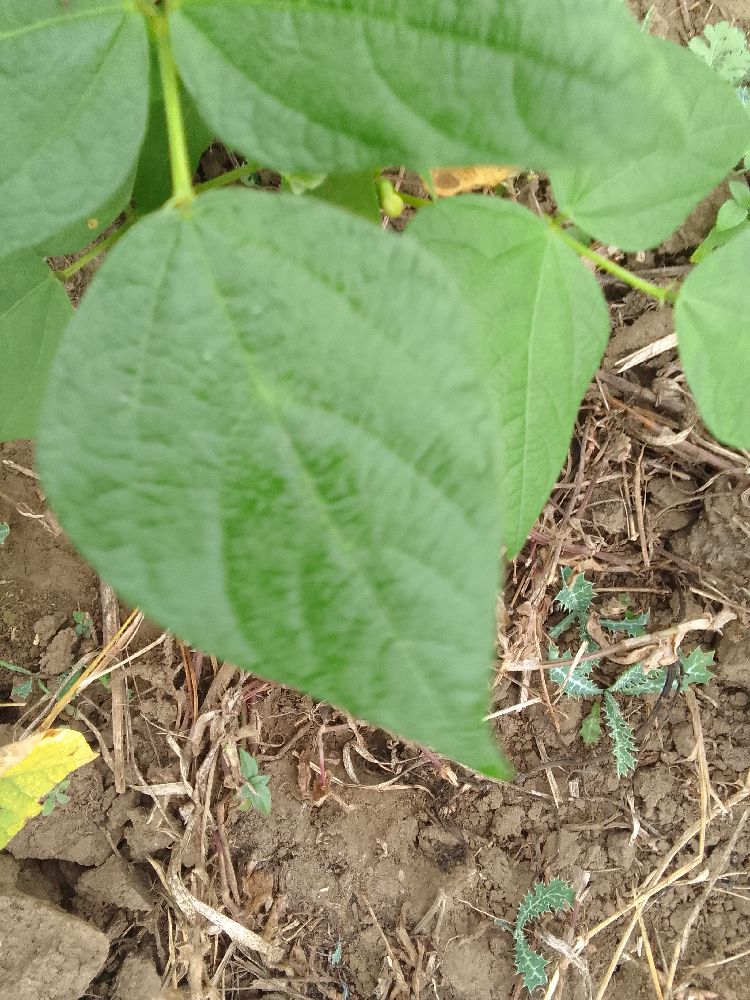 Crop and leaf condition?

common bean, healthy
